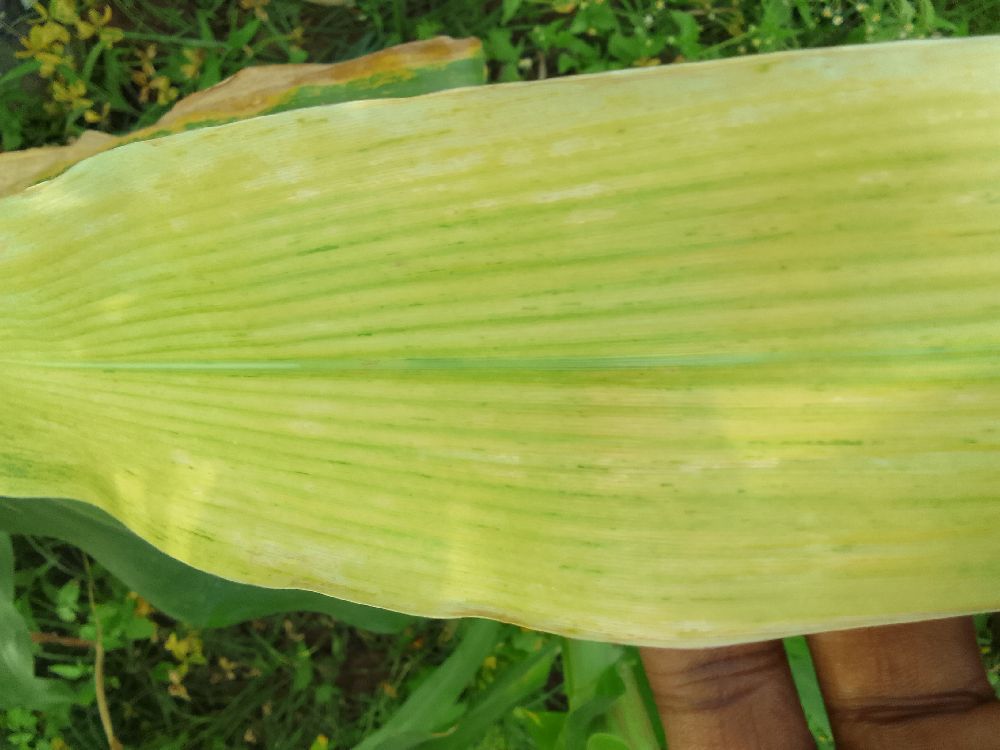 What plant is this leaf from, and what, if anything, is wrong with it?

maize, maize lethal necrosis
